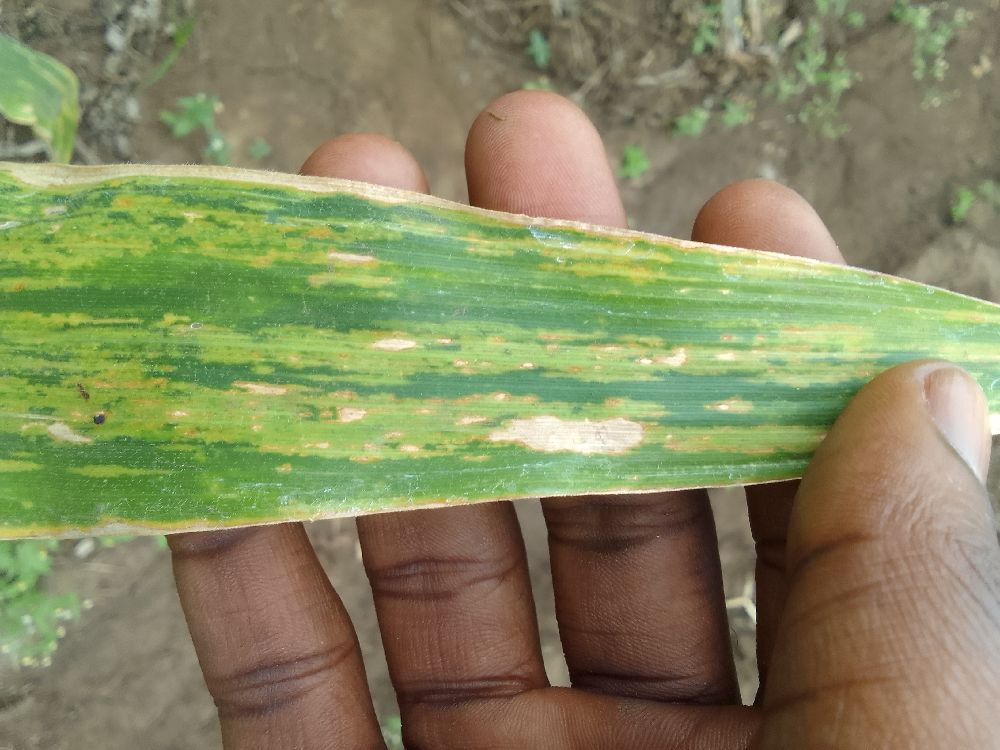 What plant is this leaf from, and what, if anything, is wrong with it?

maize, maize lethal necrosis
